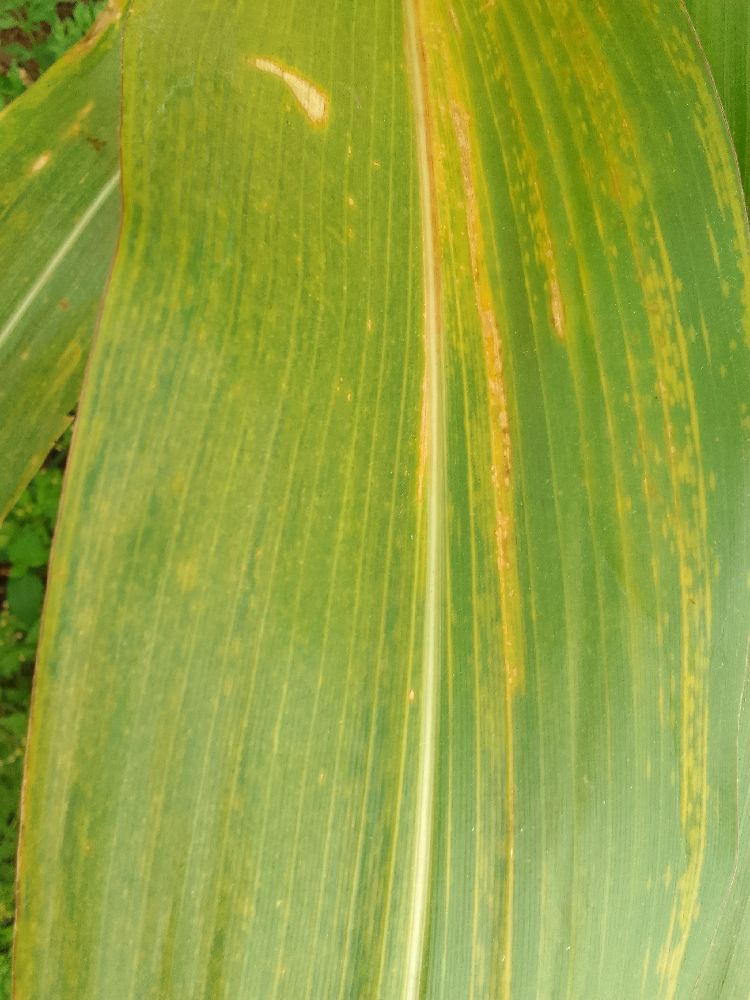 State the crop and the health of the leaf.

maize, maize lethal necrosis
